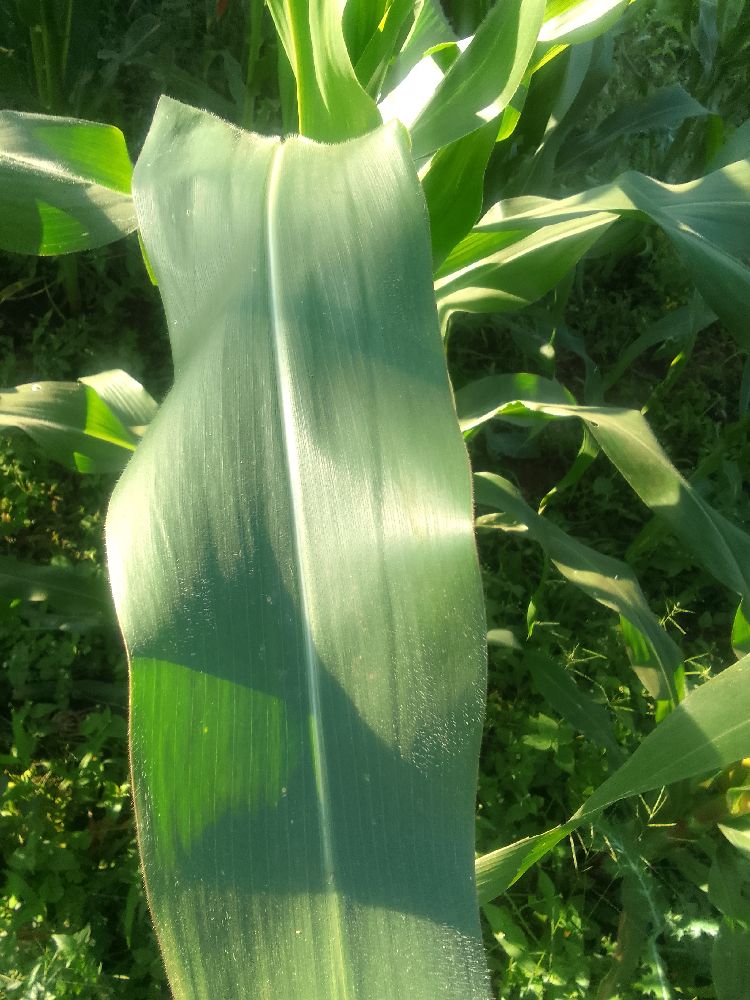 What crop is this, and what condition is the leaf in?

maize, healthy
